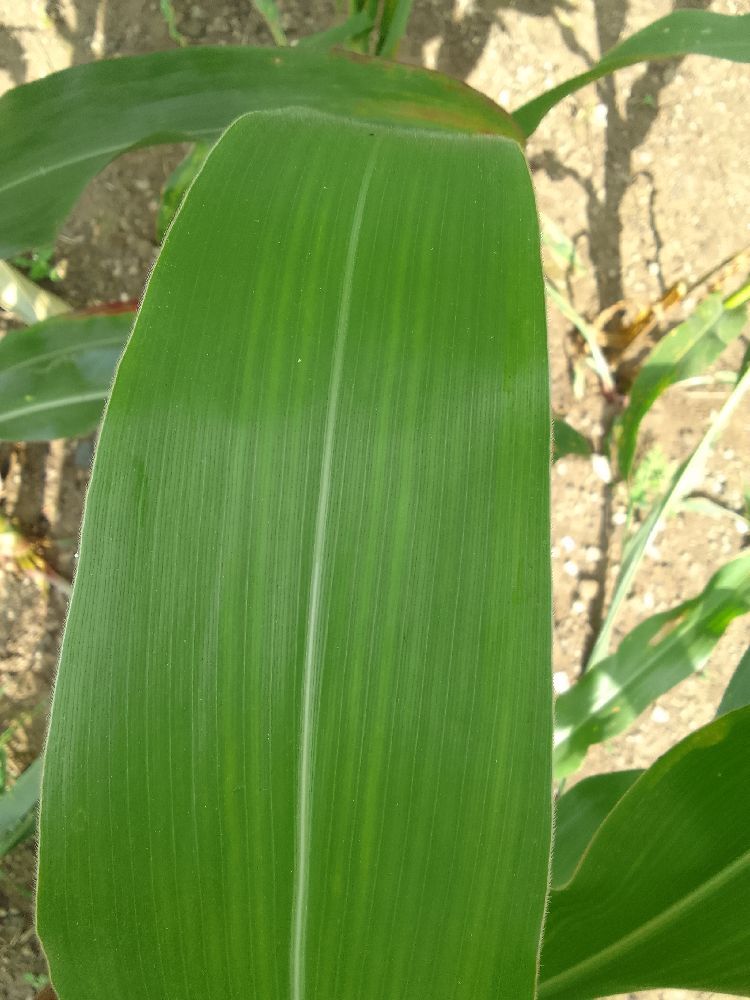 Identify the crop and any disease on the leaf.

maize, healthy
